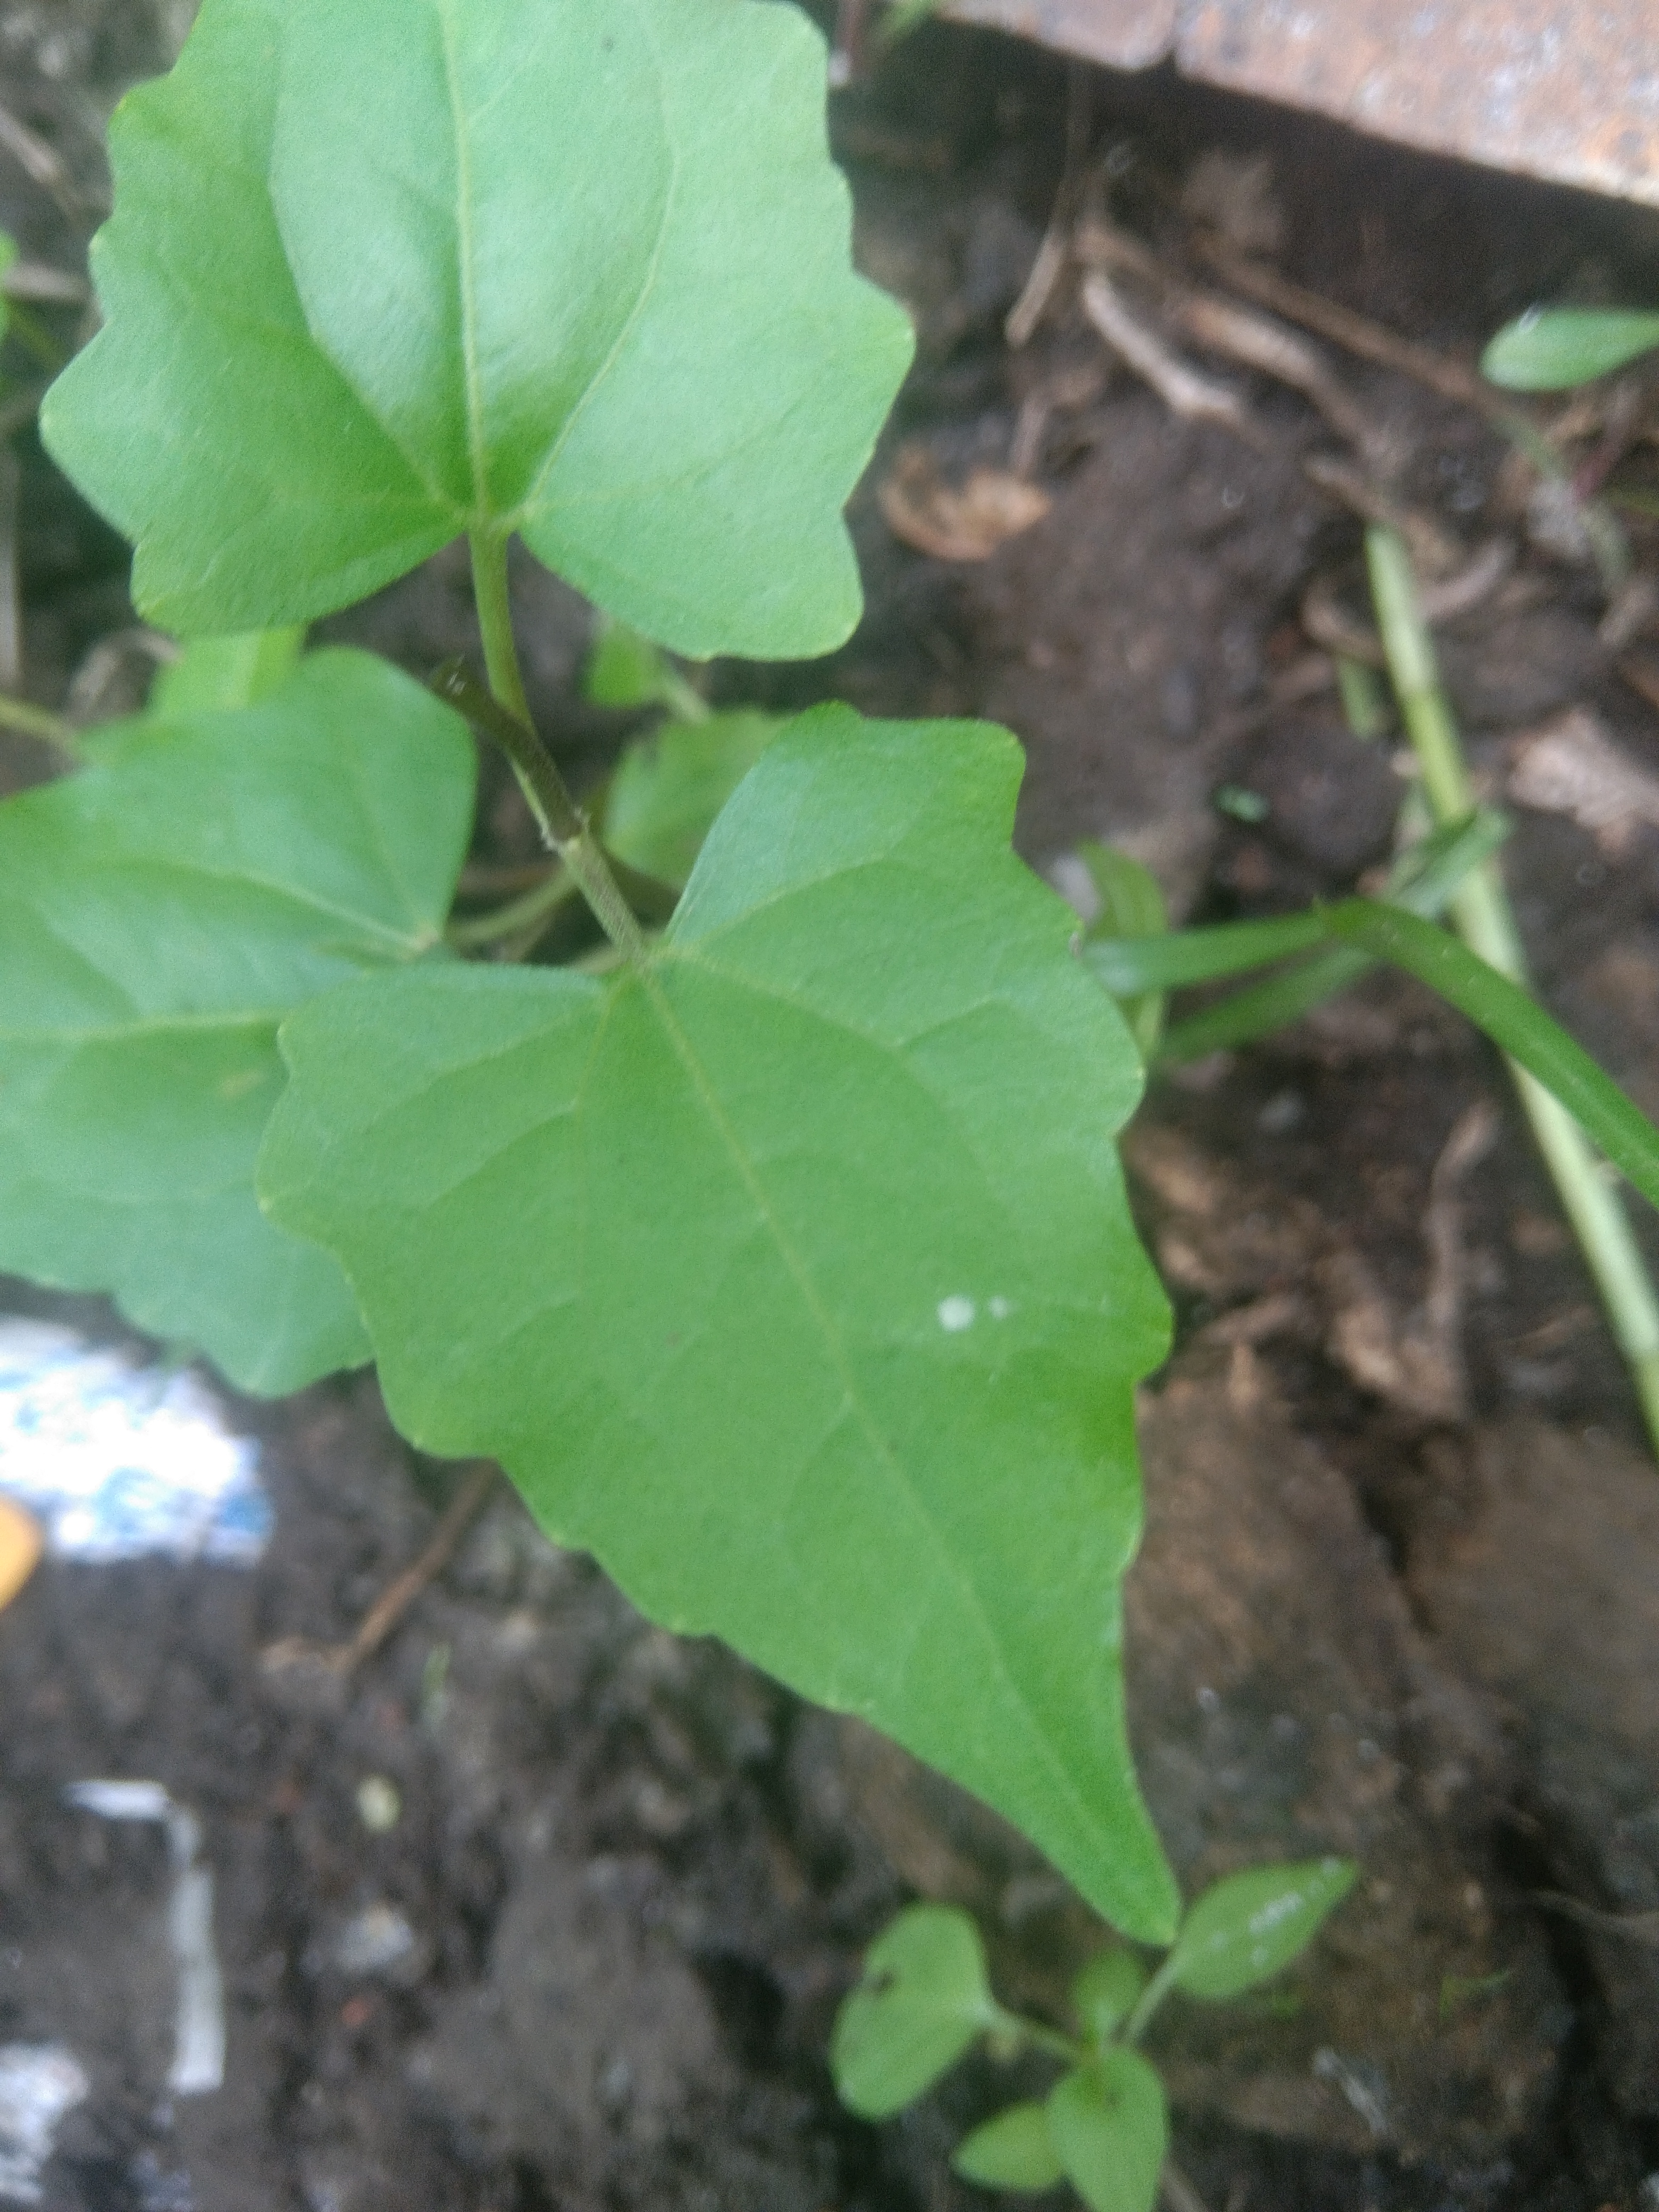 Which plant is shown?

bitter vine
